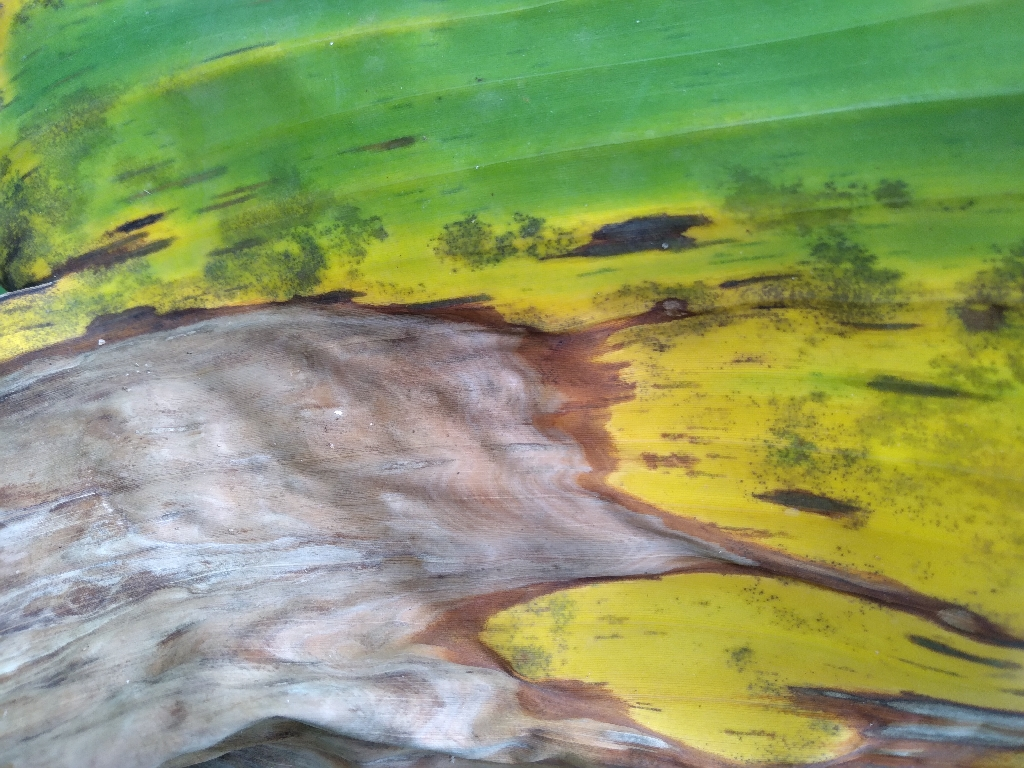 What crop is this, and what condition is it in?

banana, black sigatoka
